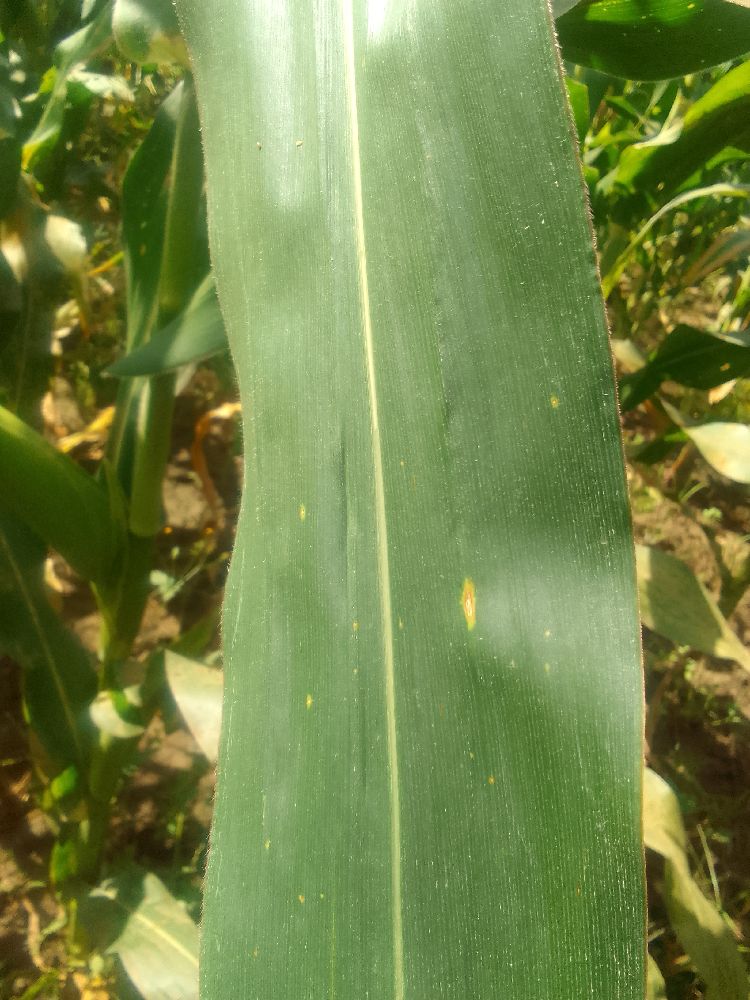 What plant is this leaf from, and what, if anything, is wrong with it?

maize, healthy
